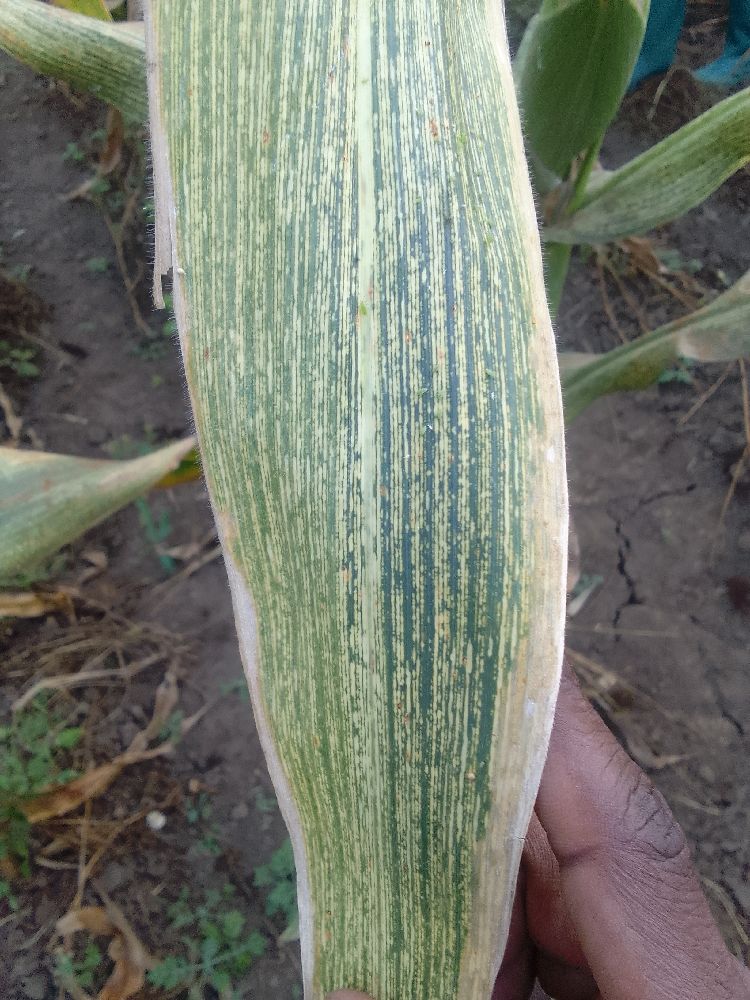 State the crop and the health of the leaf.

maize, maize streak virus
